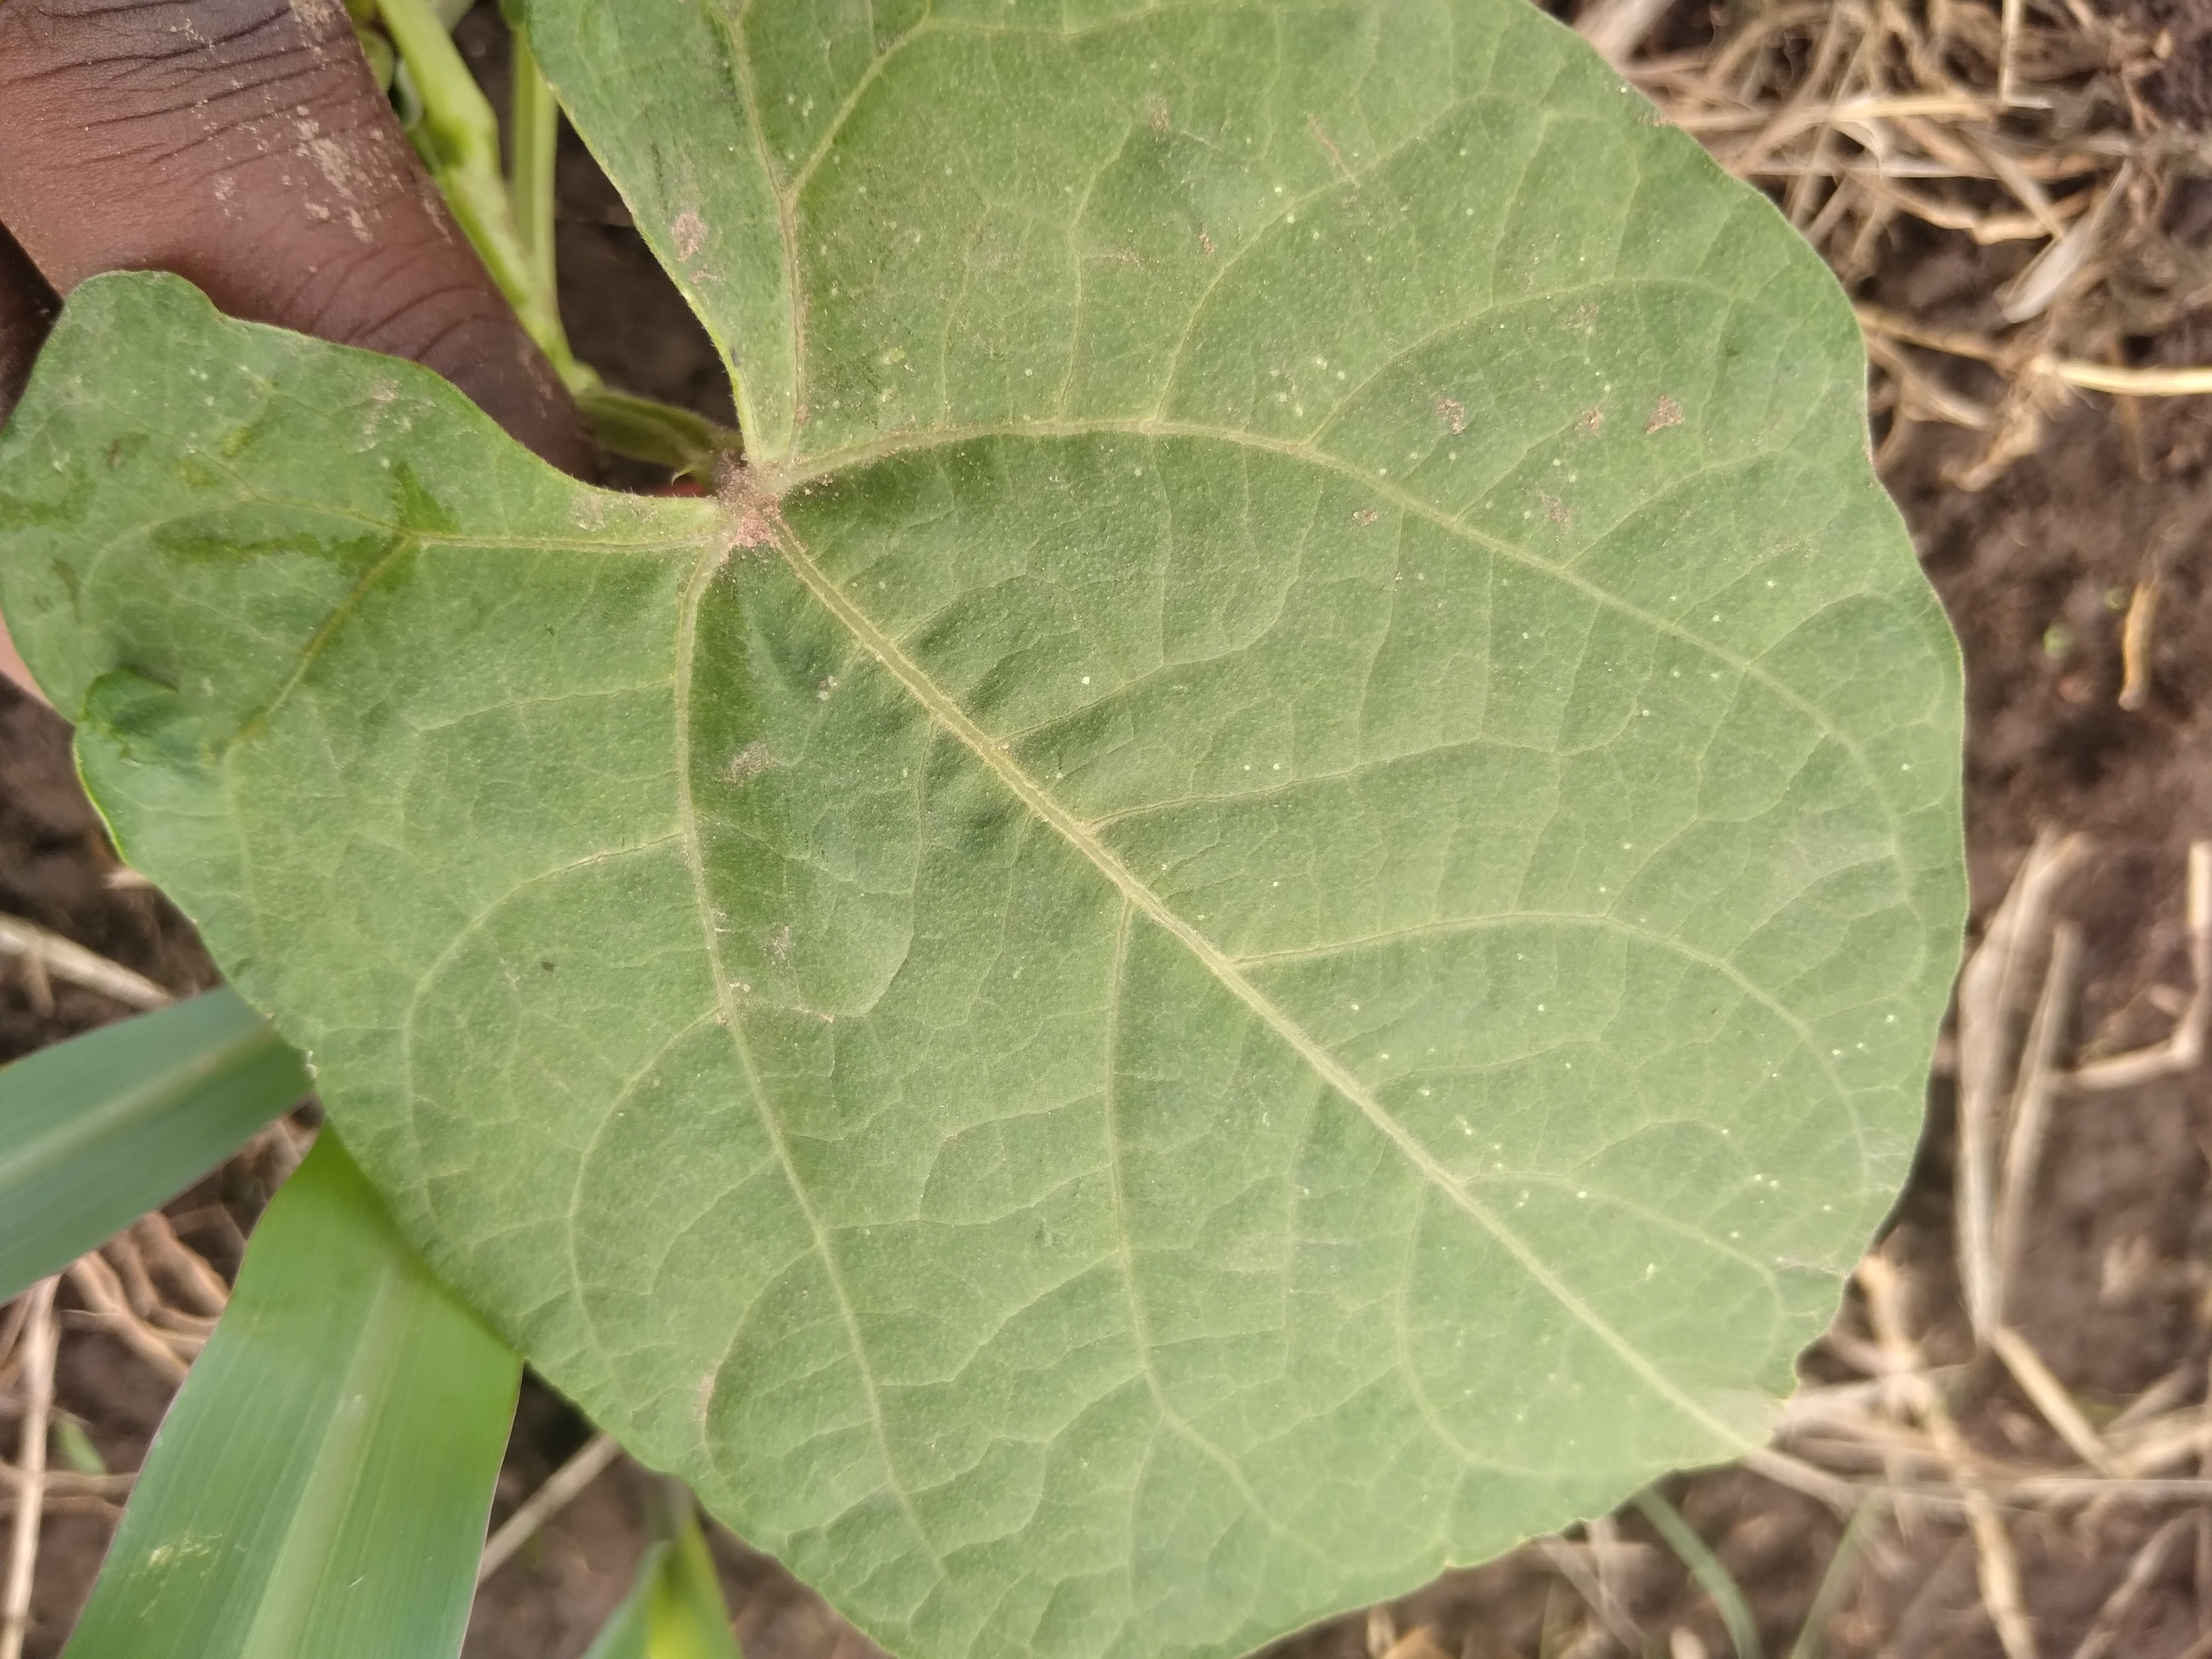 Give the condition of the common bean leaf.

healthy
